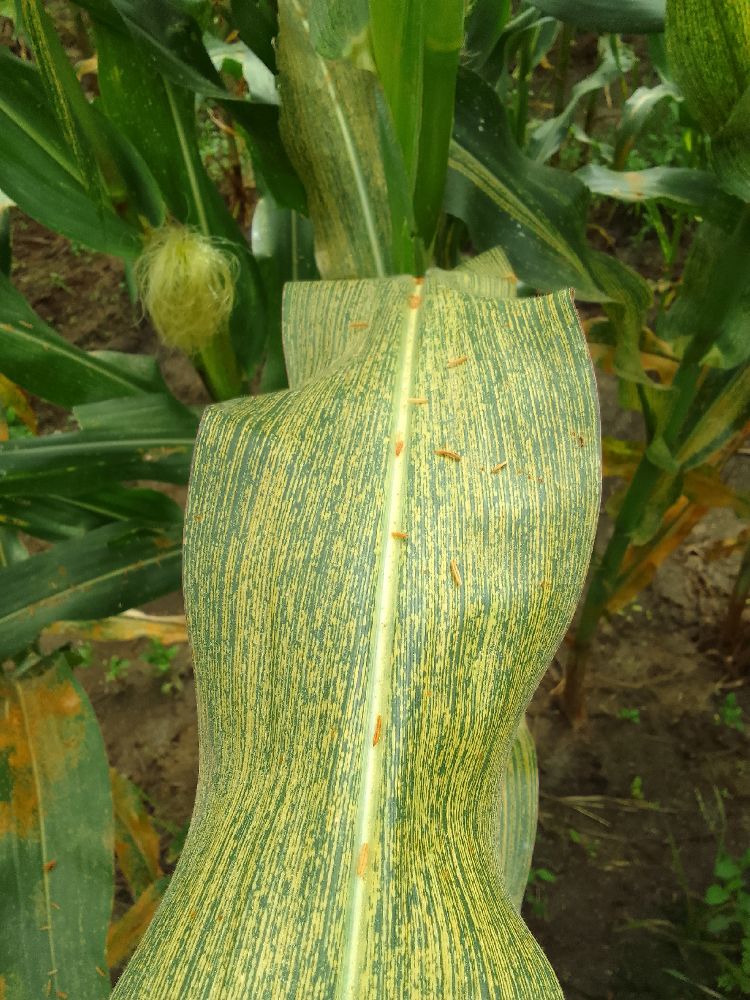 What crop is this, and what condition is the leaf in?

maize, maize streak virus
